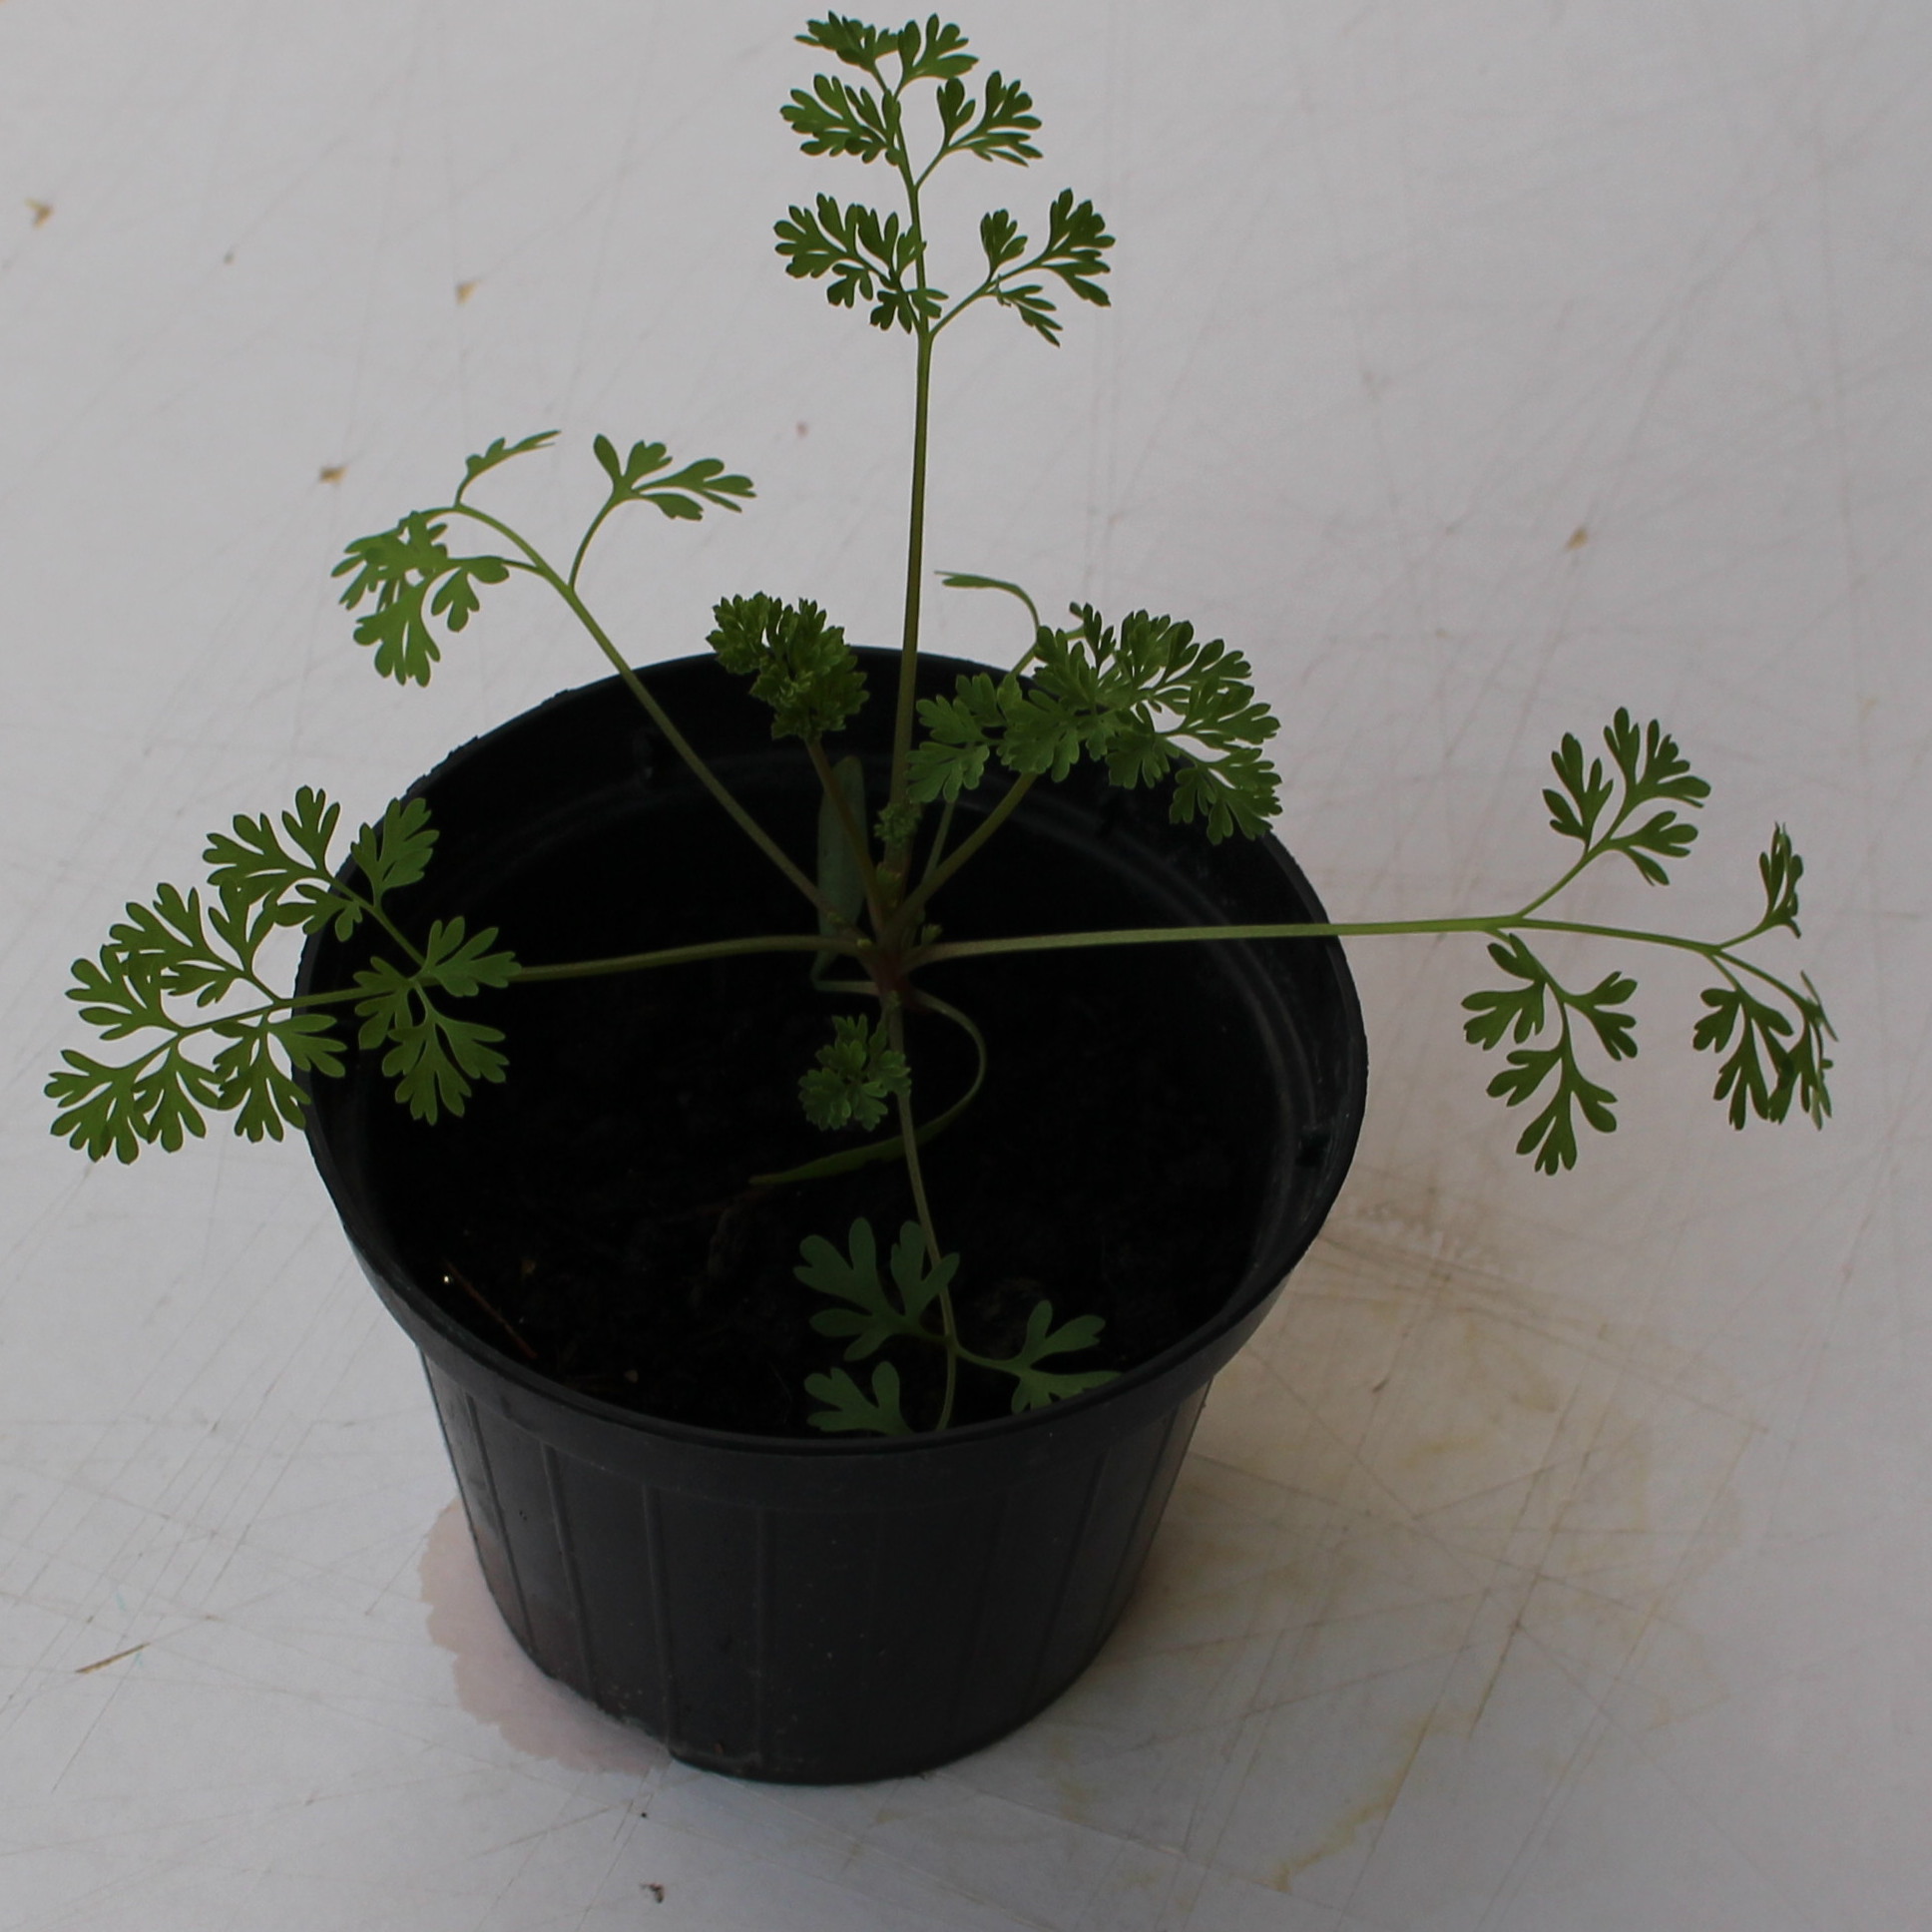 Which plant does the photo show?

Fumaria officinalis
